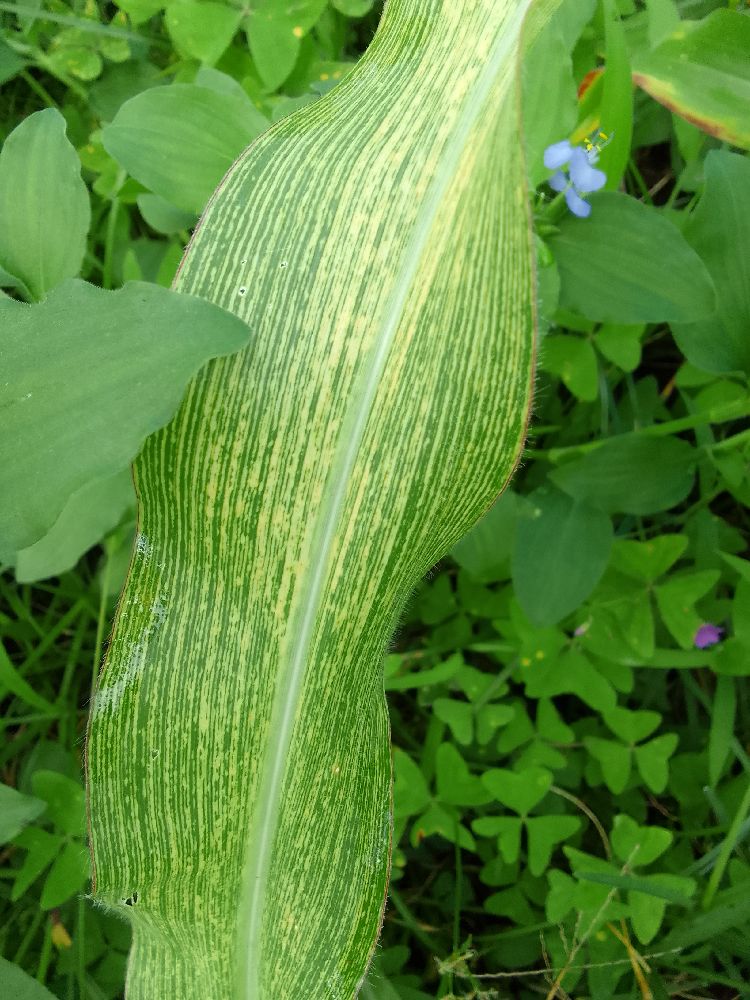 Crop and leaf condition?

maize, maize streak virus
